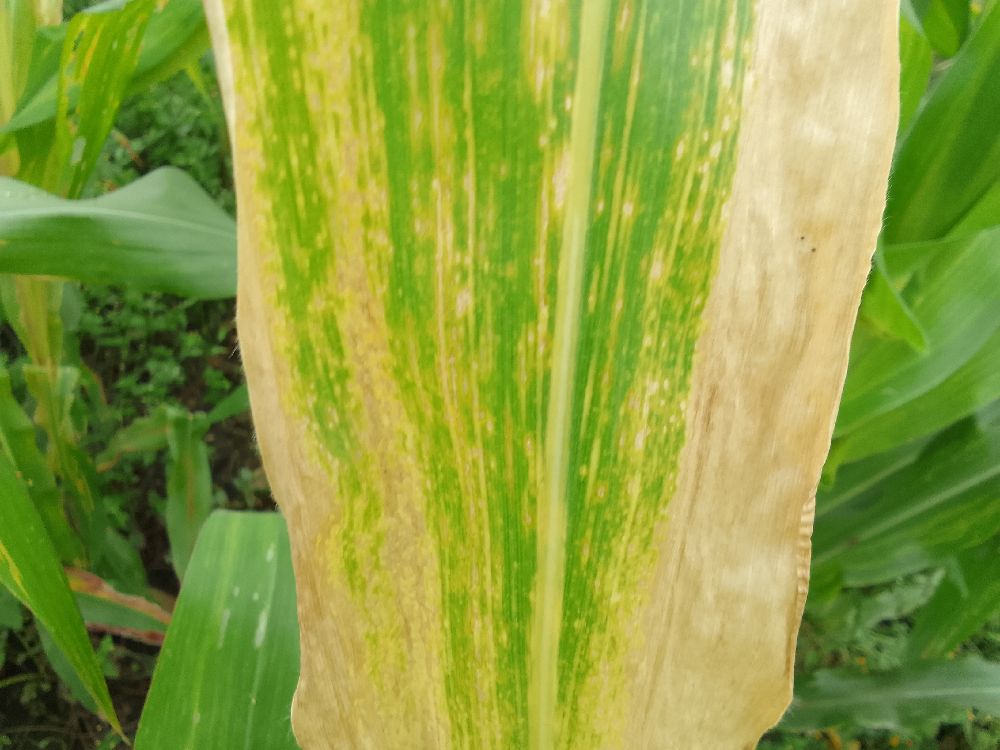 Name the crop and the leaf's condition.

maize, maize lethal necrosis
